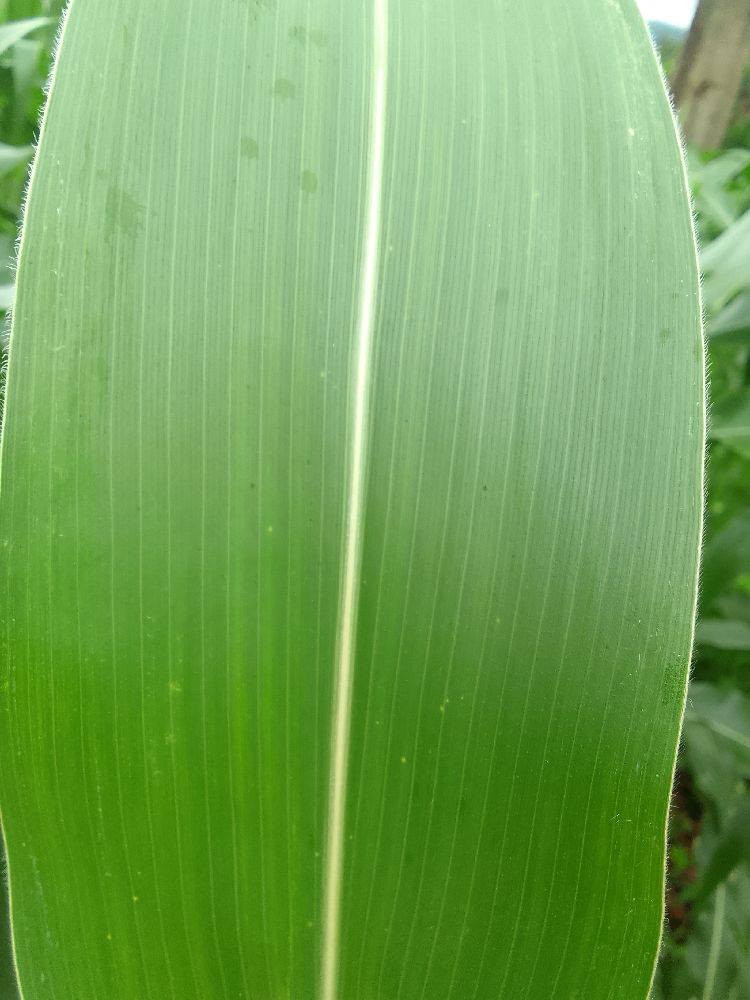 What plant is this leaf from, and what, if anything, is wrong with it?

maize, healthy
